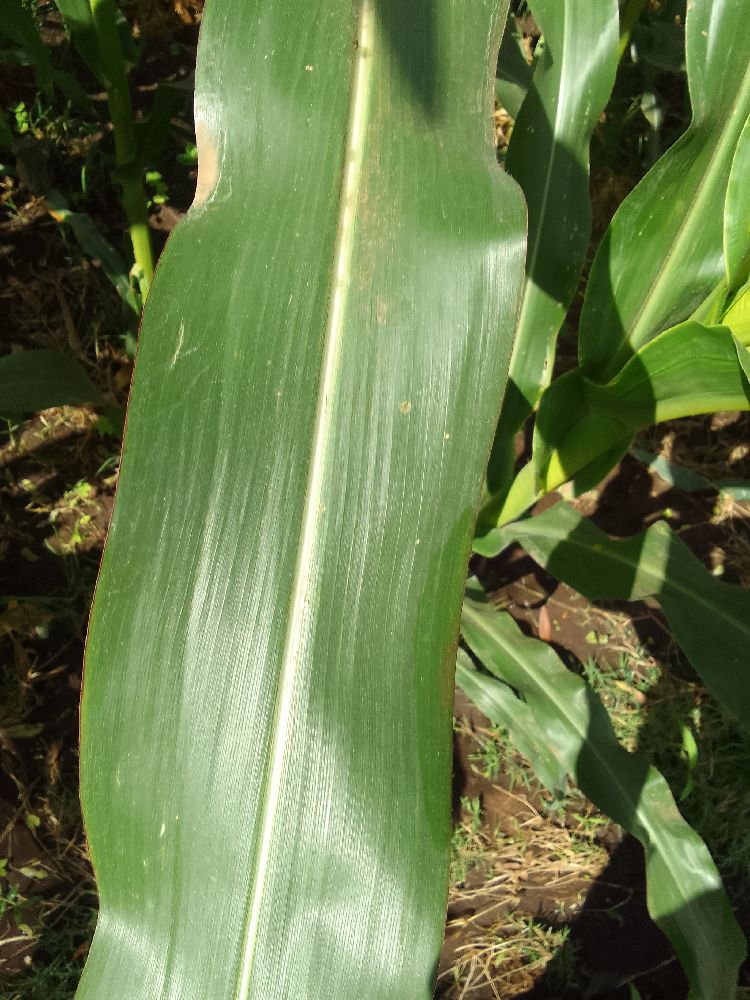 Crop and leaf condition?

maize, healthy
